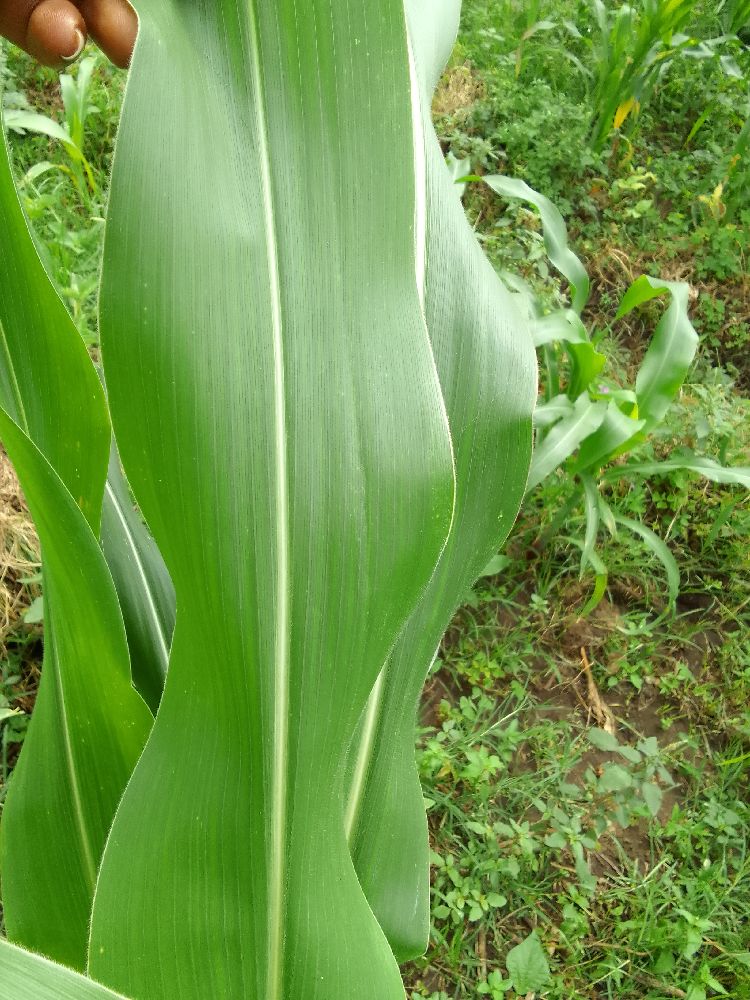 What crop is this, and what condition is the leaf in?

maize, maize lethal necrosis
